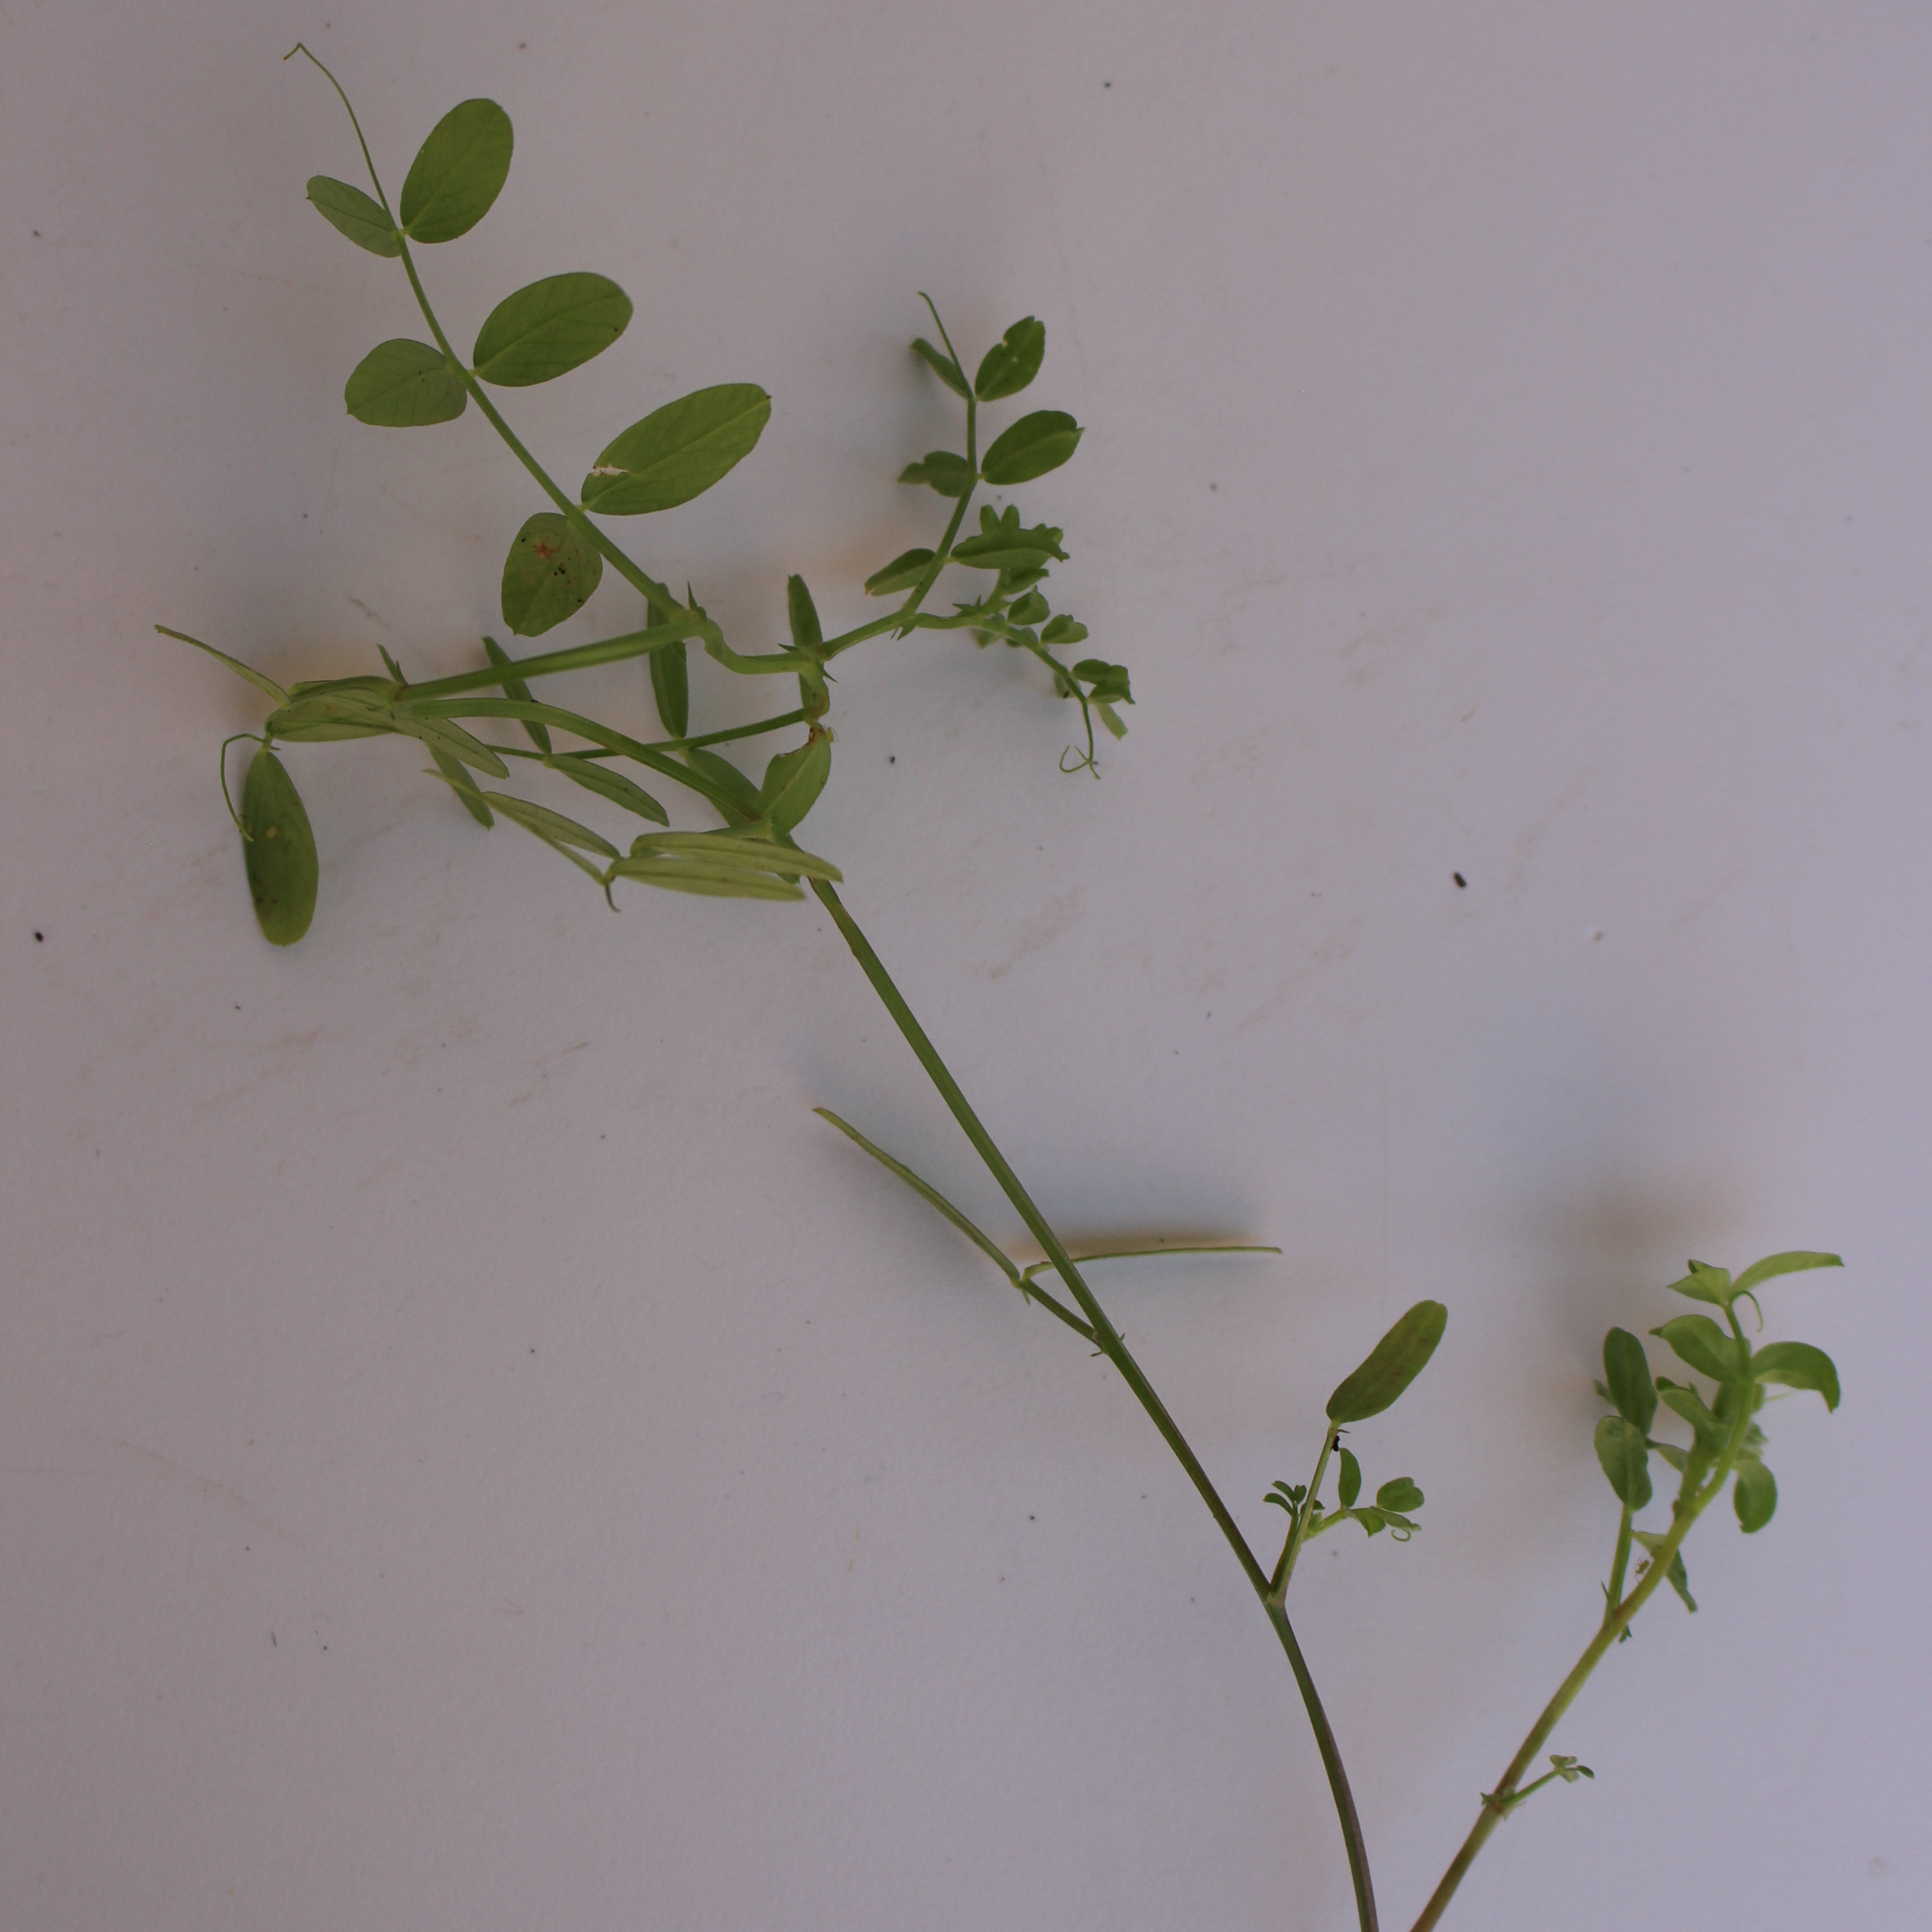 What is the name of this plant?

Vicia sativa
